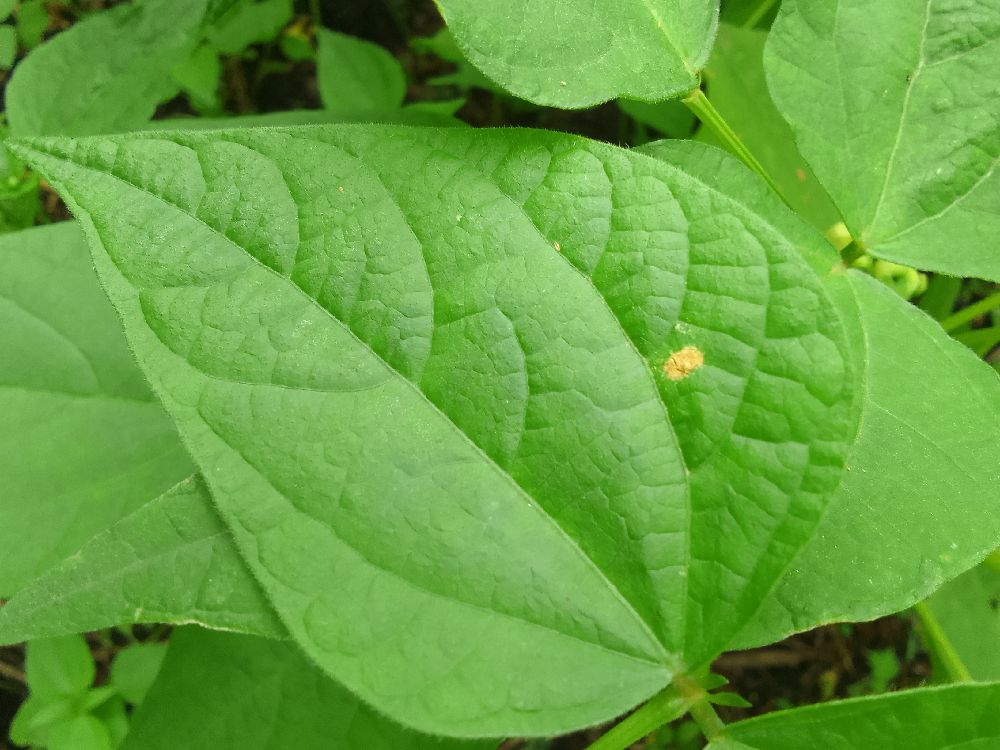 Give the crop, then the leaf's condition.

common bean, healthy
